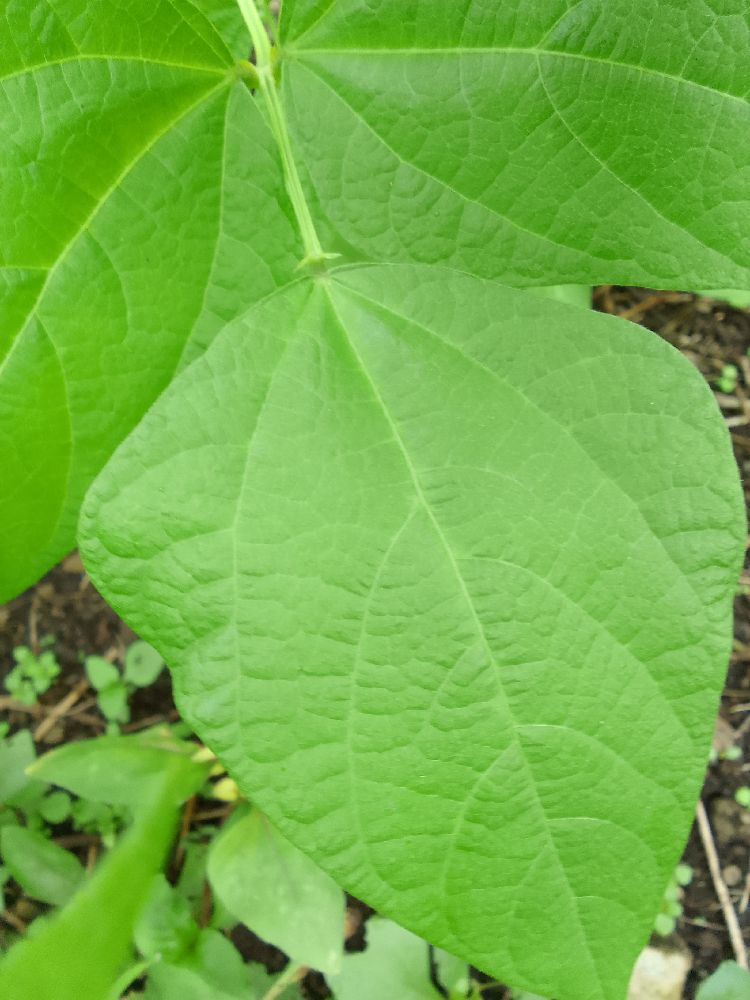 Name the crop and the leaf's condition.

common bean, healthy
